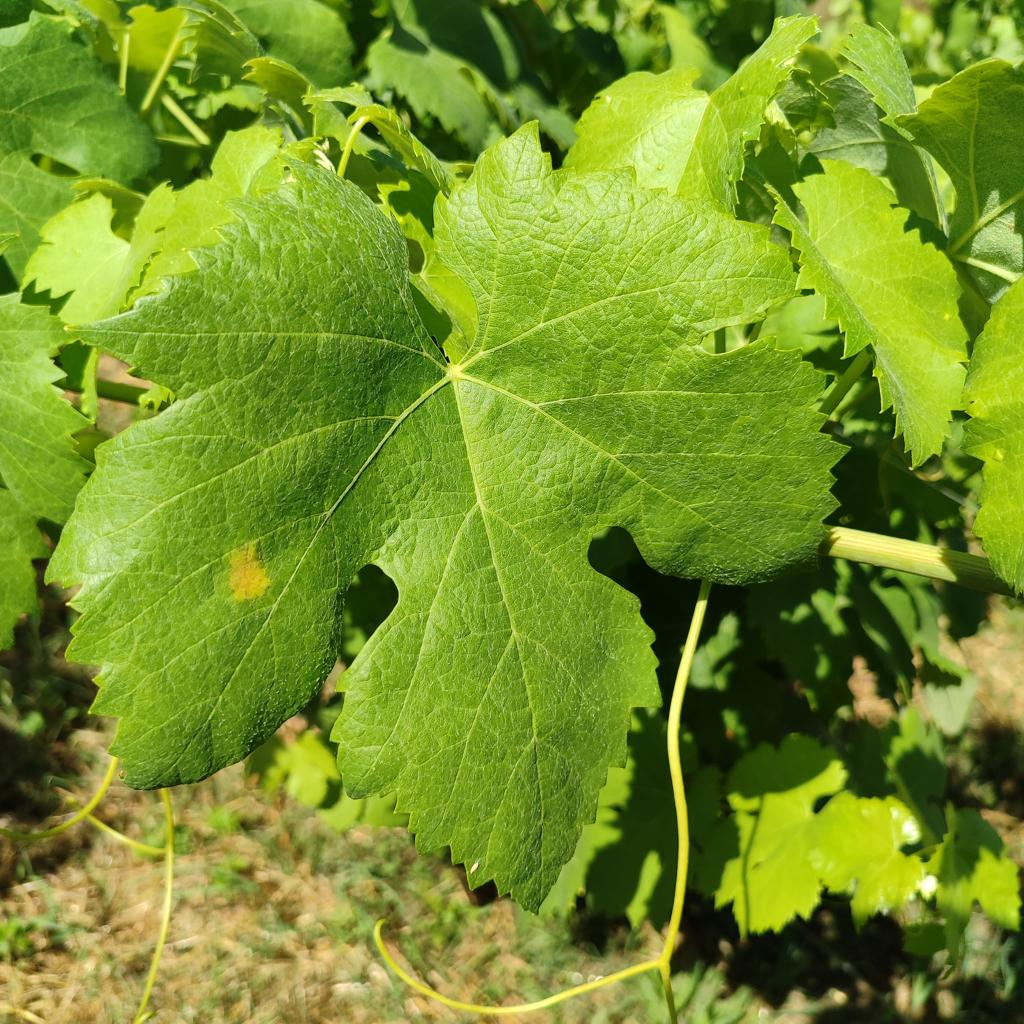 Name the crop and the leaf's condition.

grapevine, downy mildew
